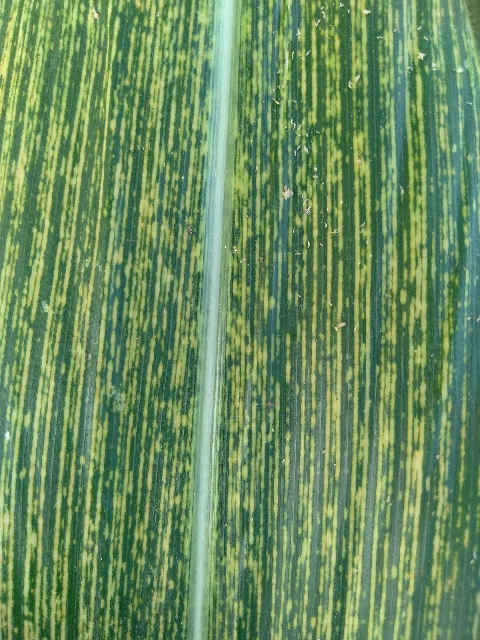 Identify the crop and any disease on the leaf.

maize, maize streak virus
